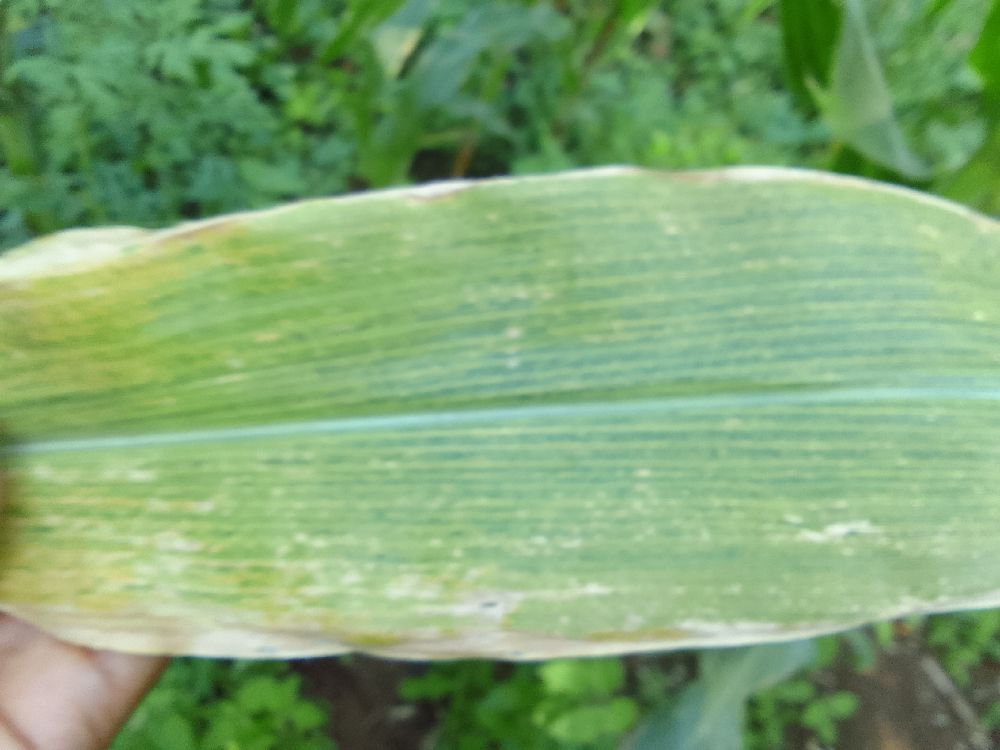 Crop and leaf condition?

maize, maize lethal necrosis
